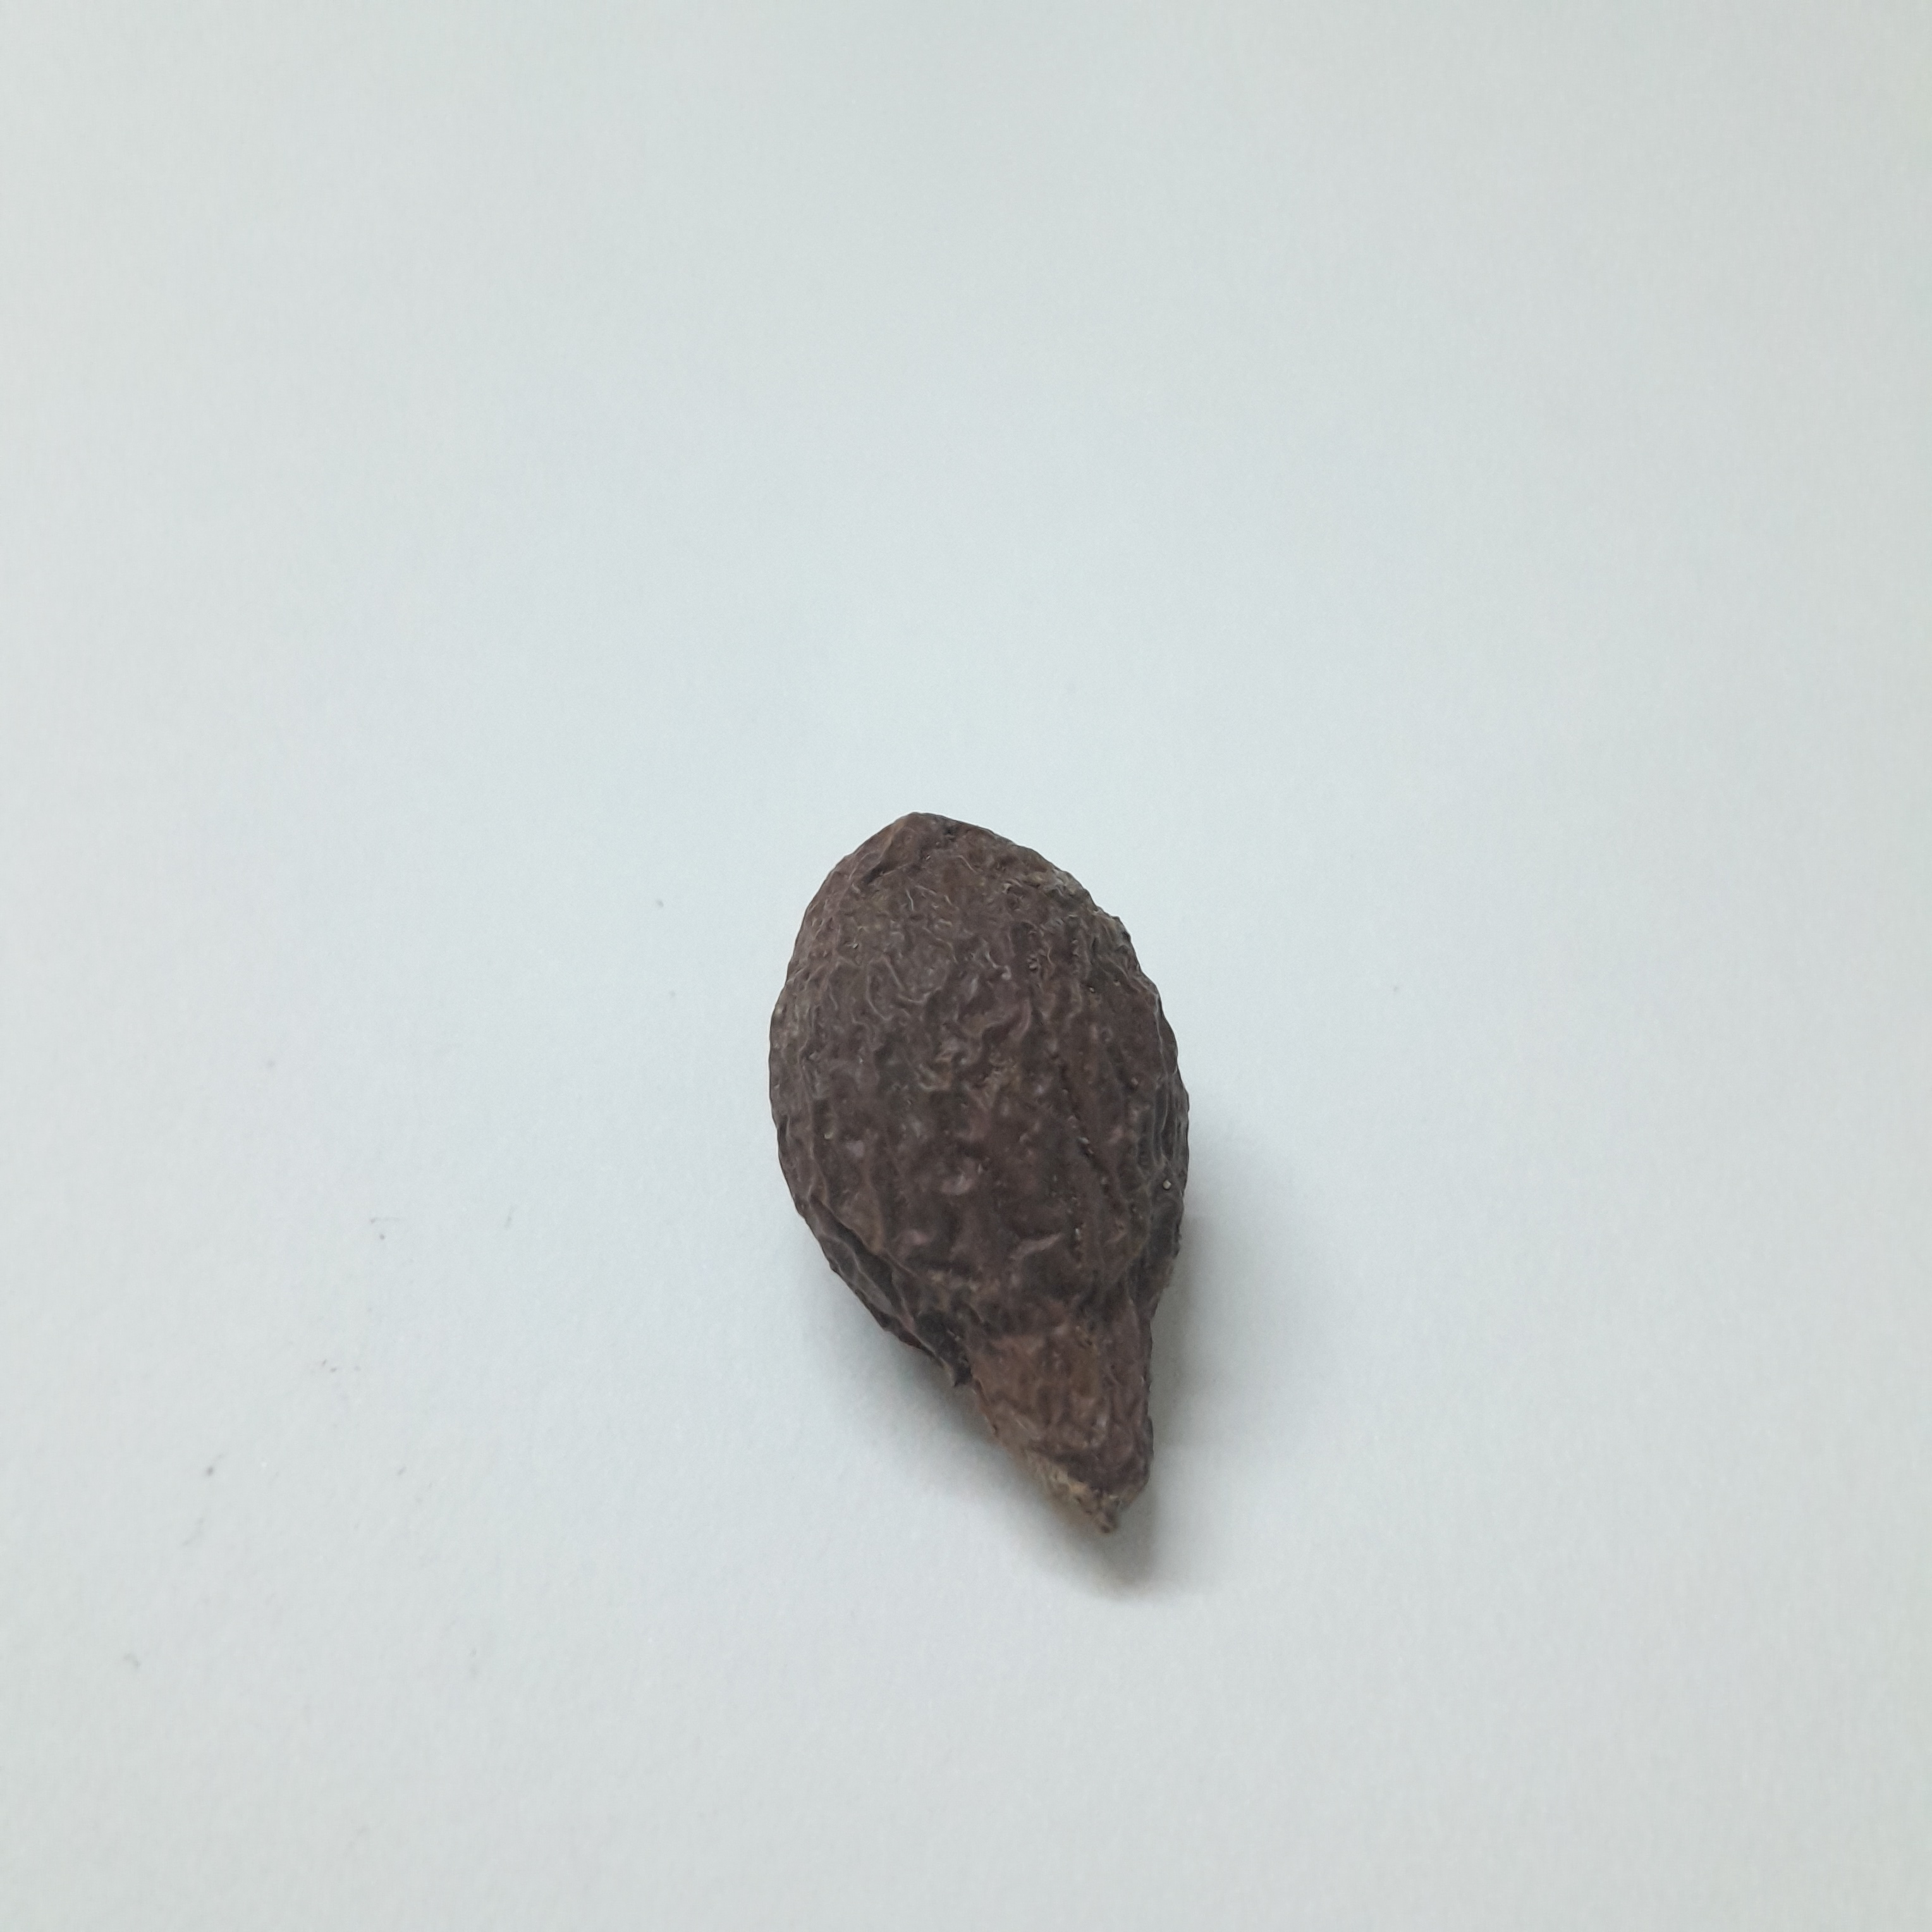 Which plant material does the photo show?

niranjanphal
